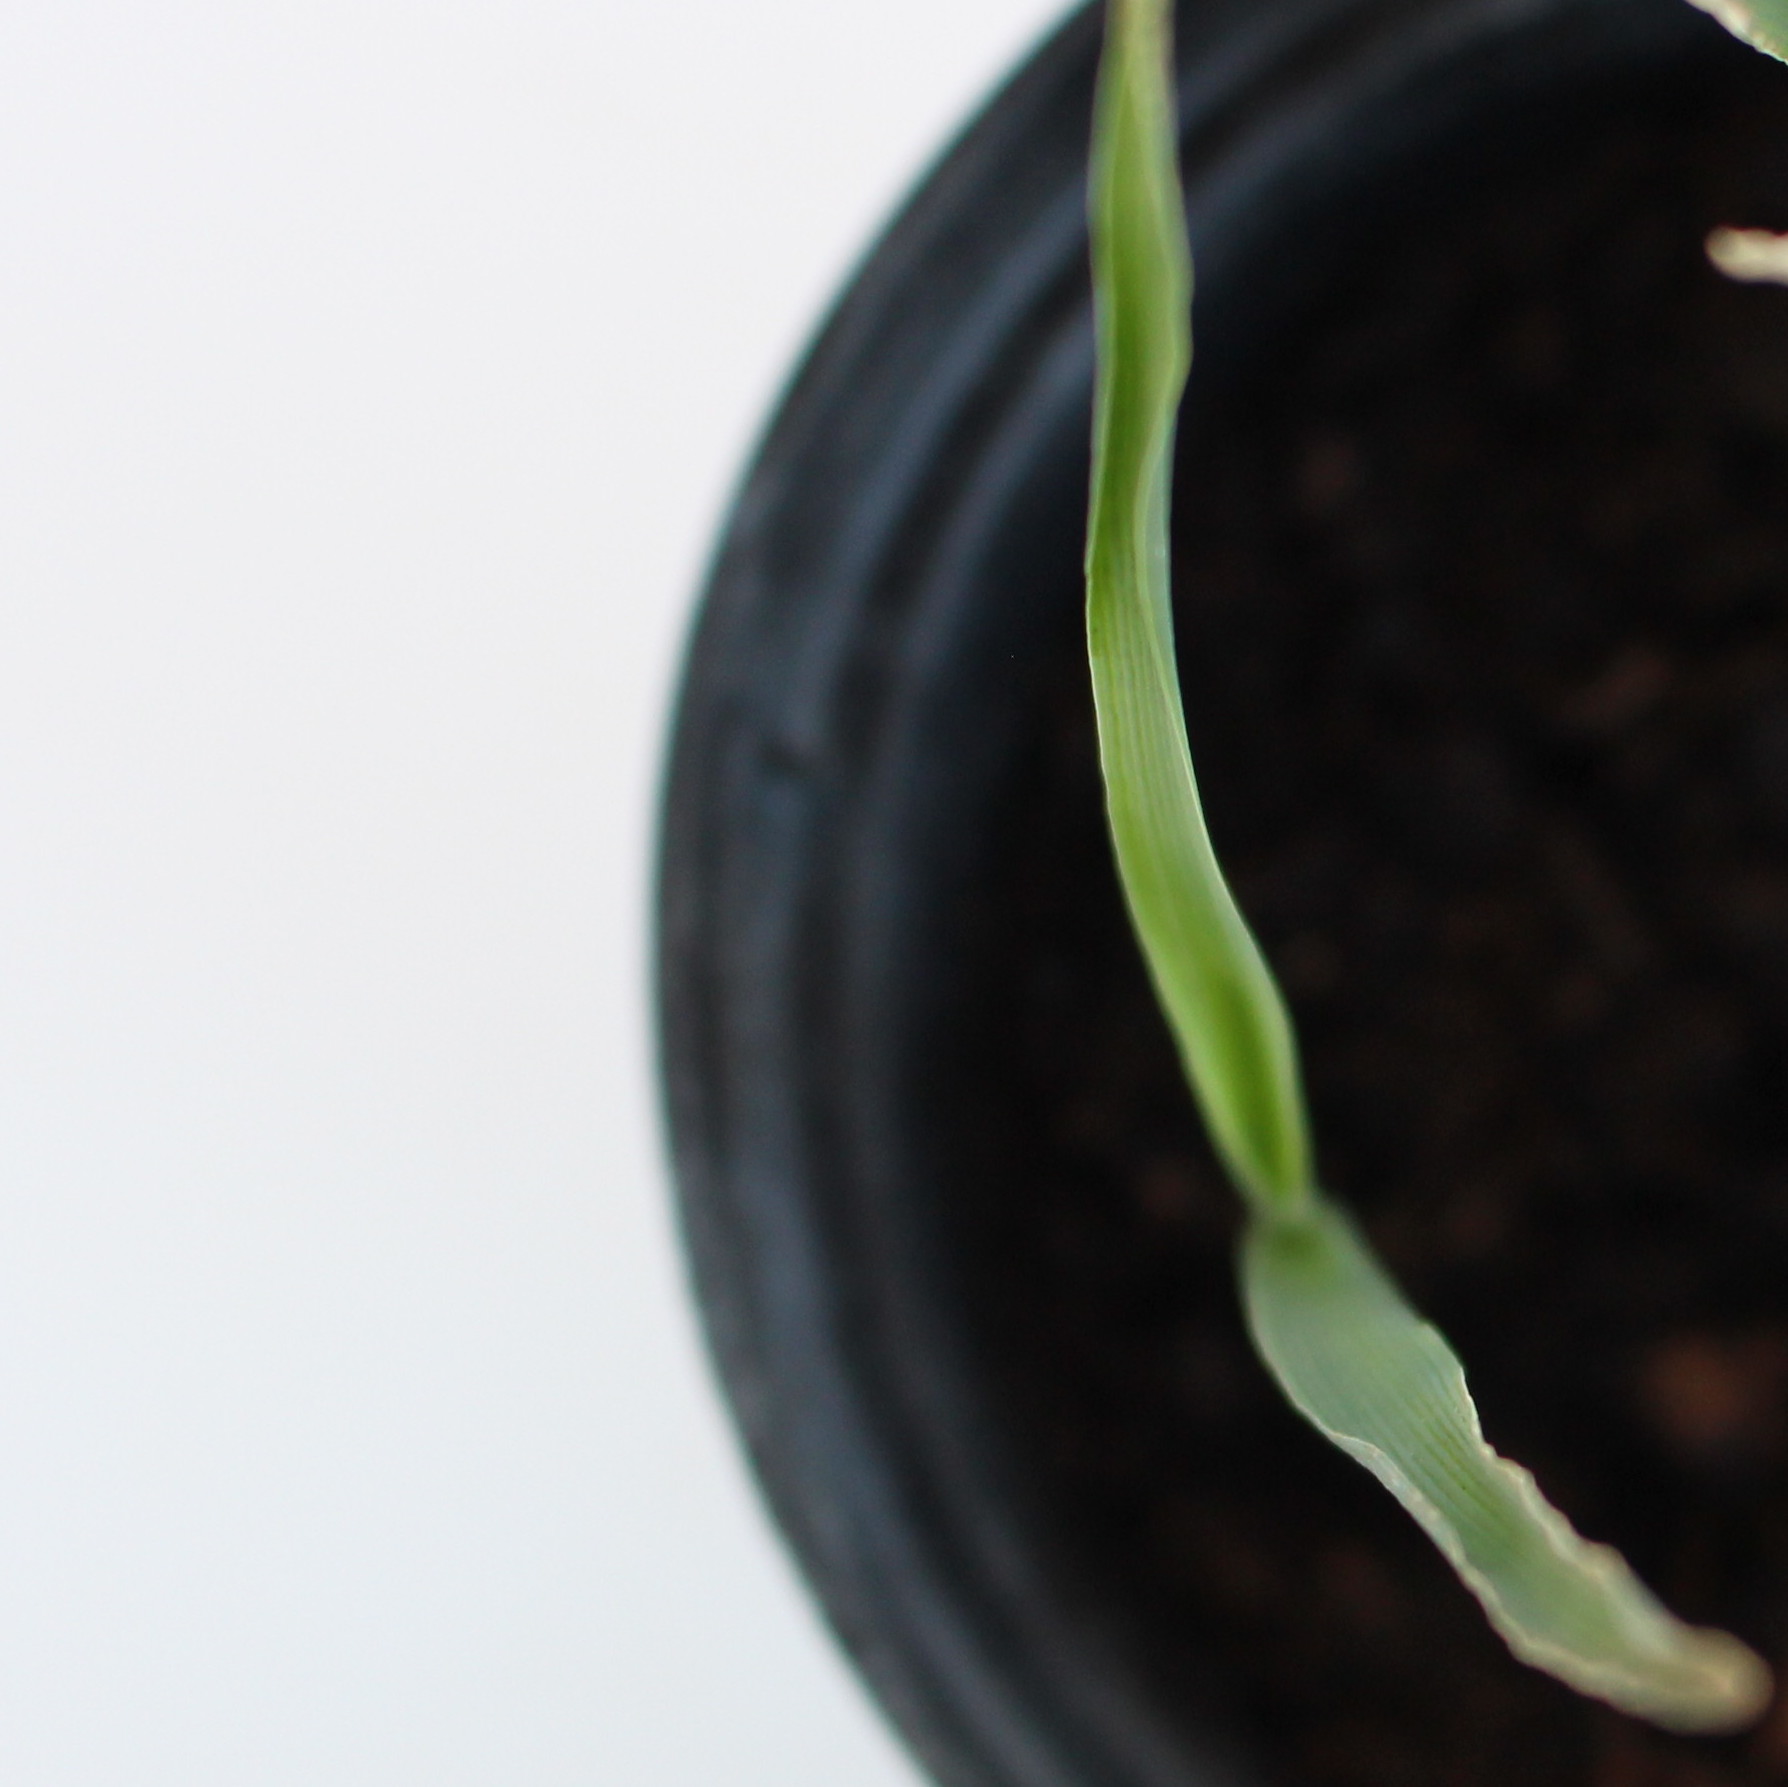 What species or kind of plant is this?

Avena sterilis
